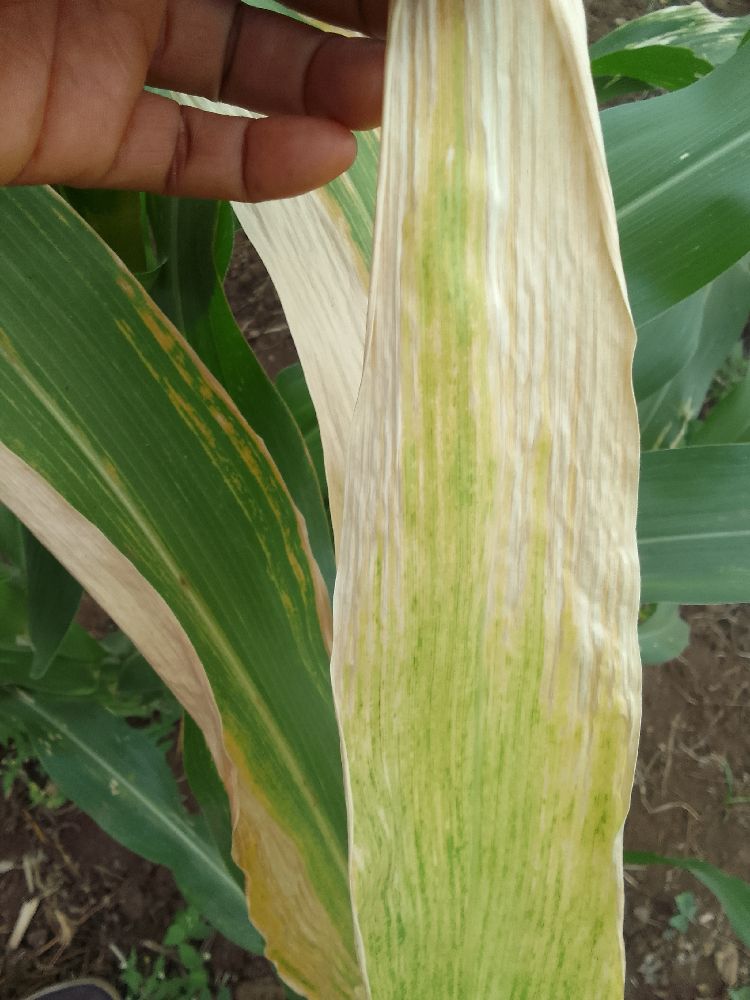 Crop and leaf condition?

maize, maize lethal necrosis
